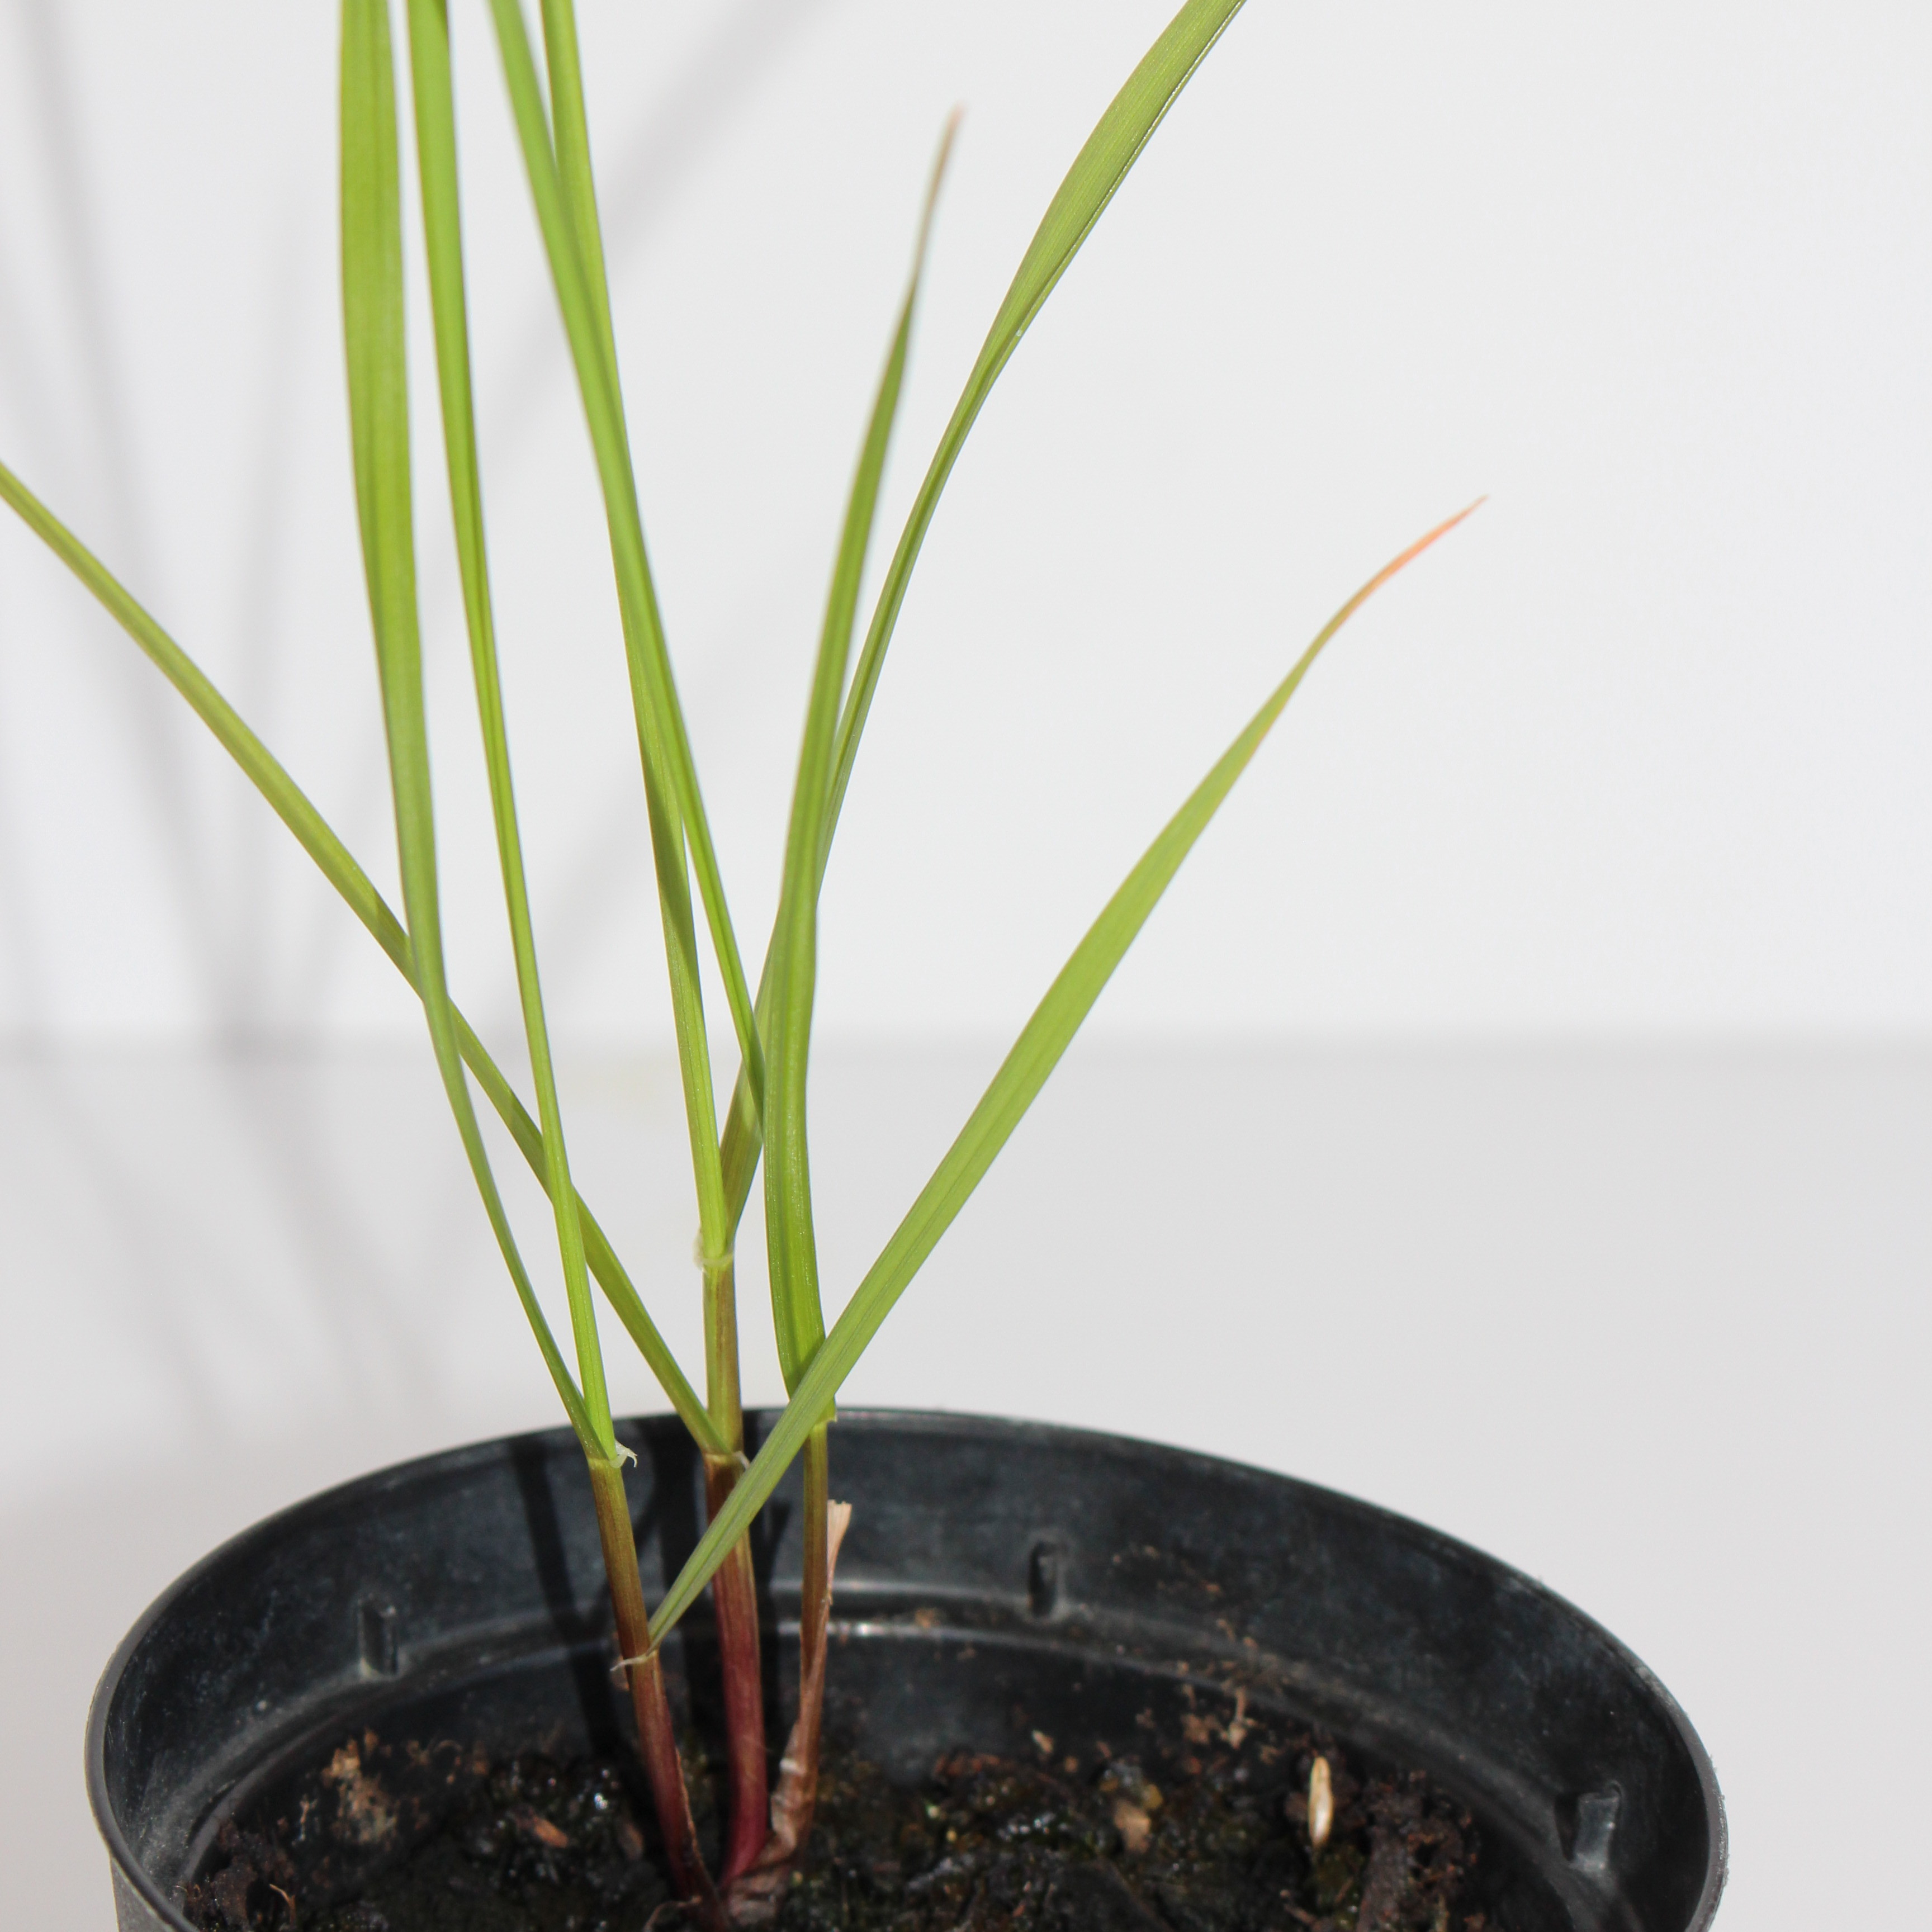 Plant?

Lolium multiflorum
